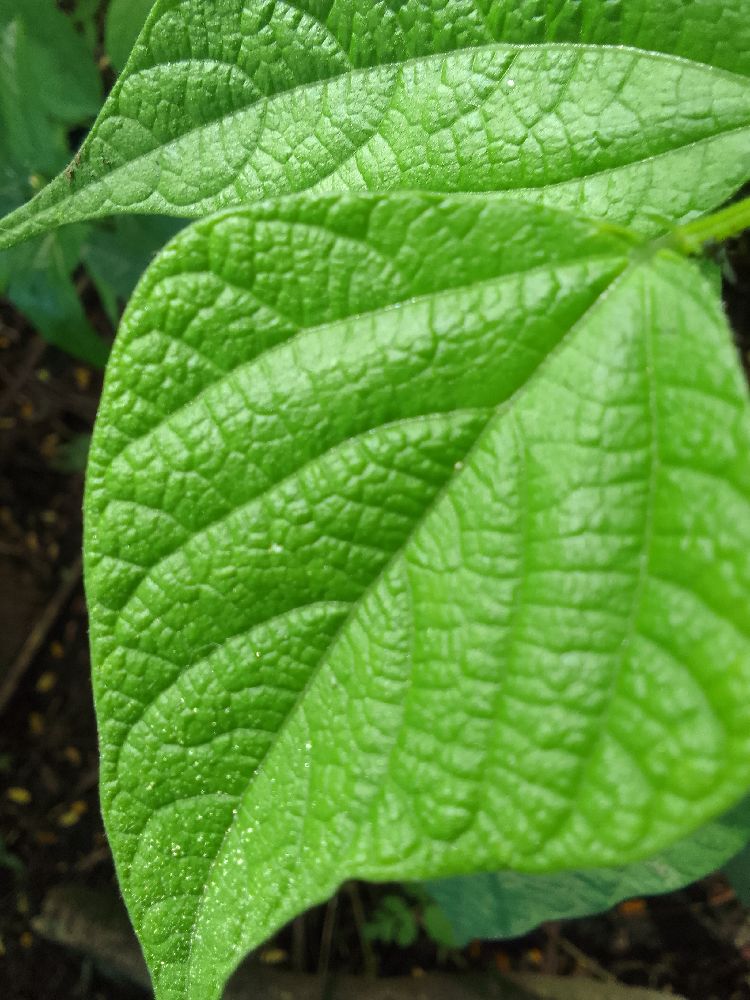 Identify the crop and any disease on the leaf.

common bean, healthy
